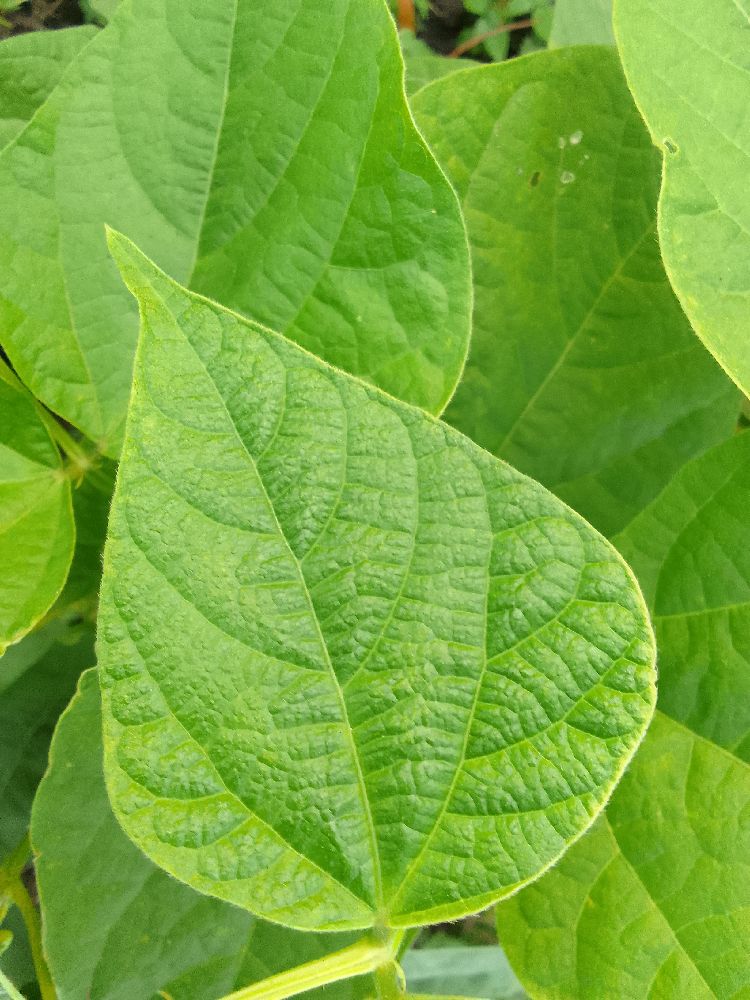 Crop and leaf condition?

common bean, healthy
